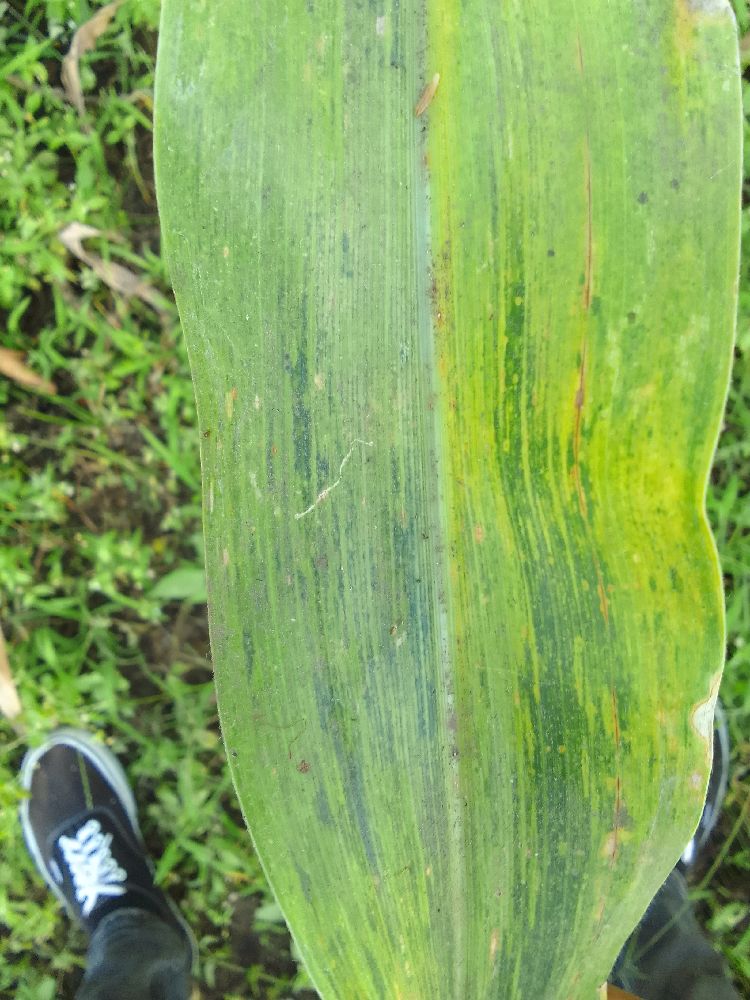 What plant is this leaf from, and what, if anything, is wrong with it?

maize, maize lethal necrosis
